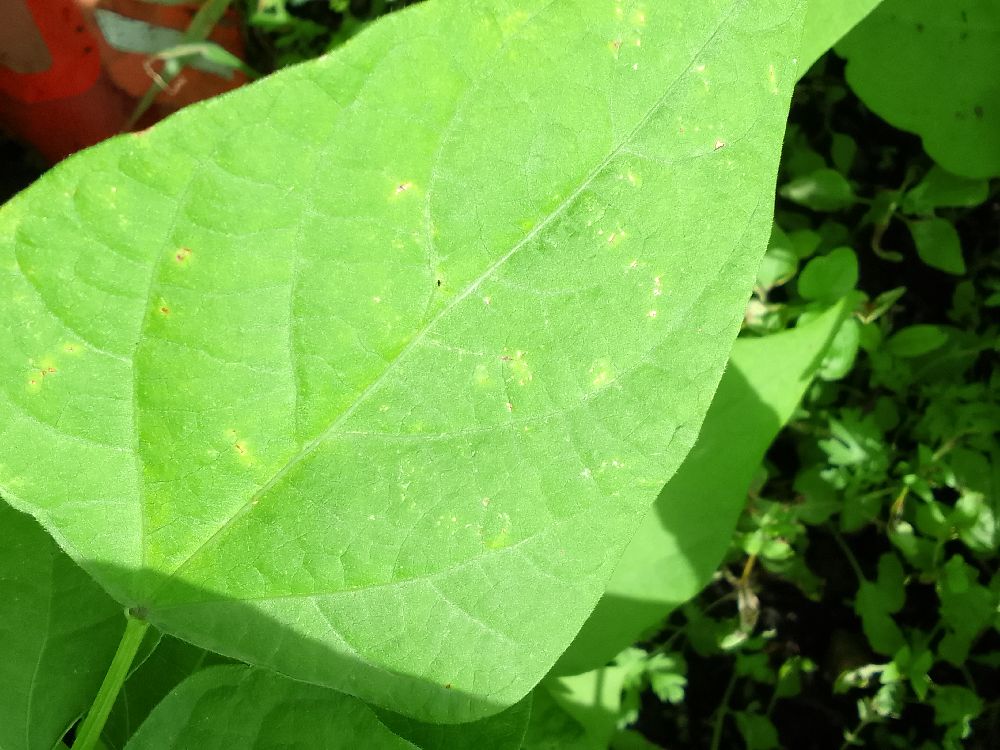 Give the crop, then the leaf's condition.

common bean, healthy
